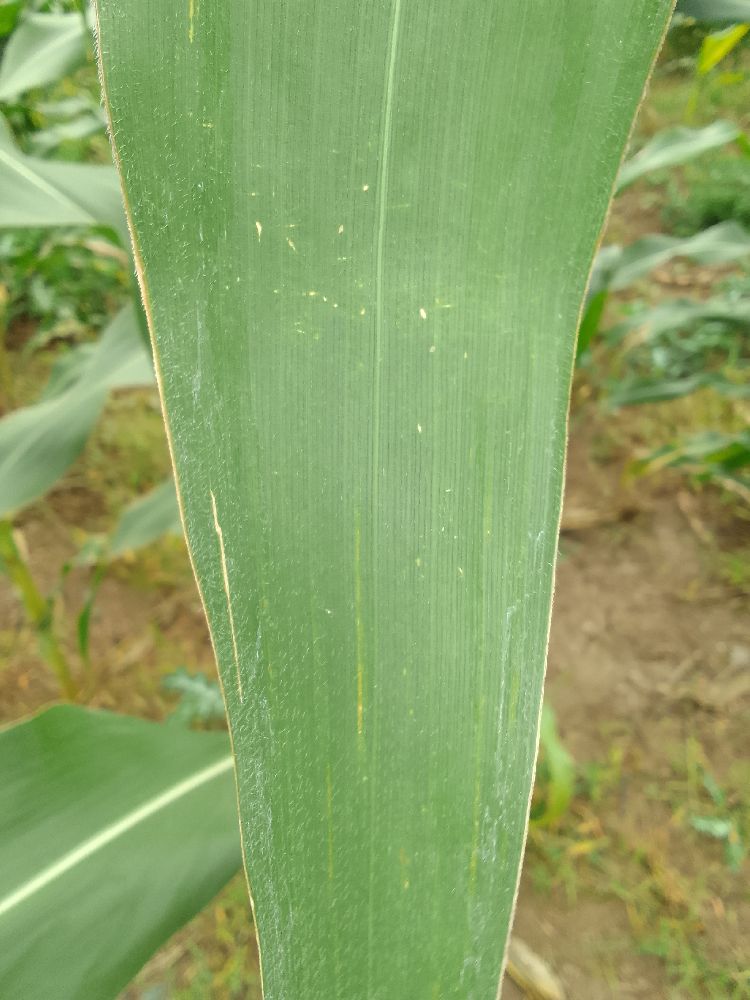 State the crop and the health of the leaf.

maize, healthy
